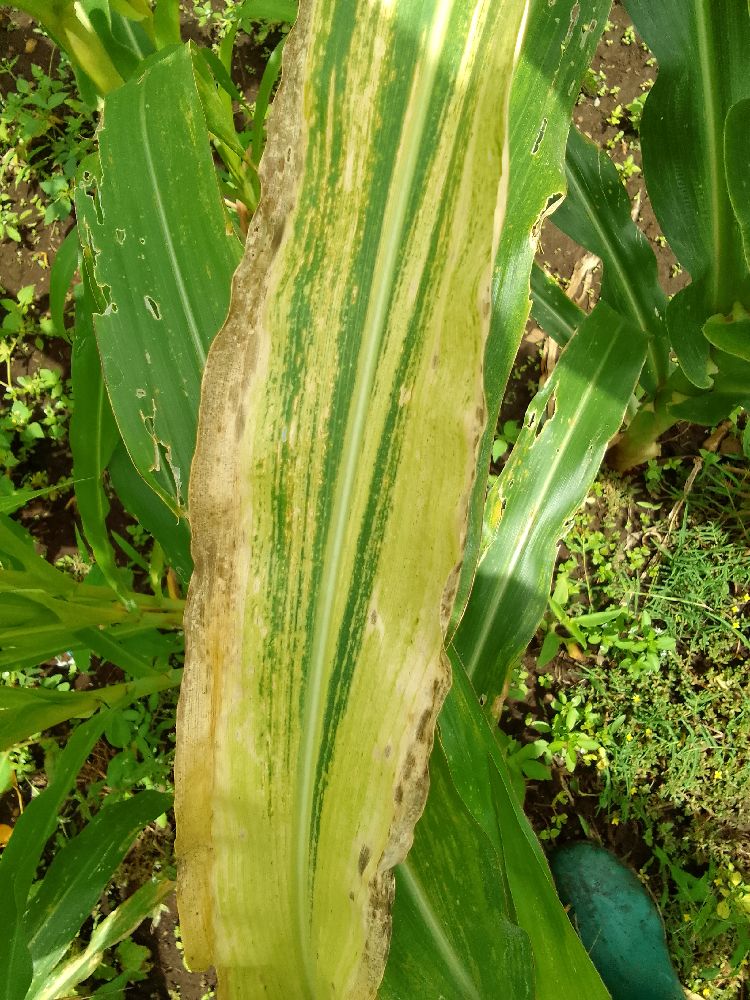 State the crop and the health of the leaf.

maize, maize lethal necrosis
